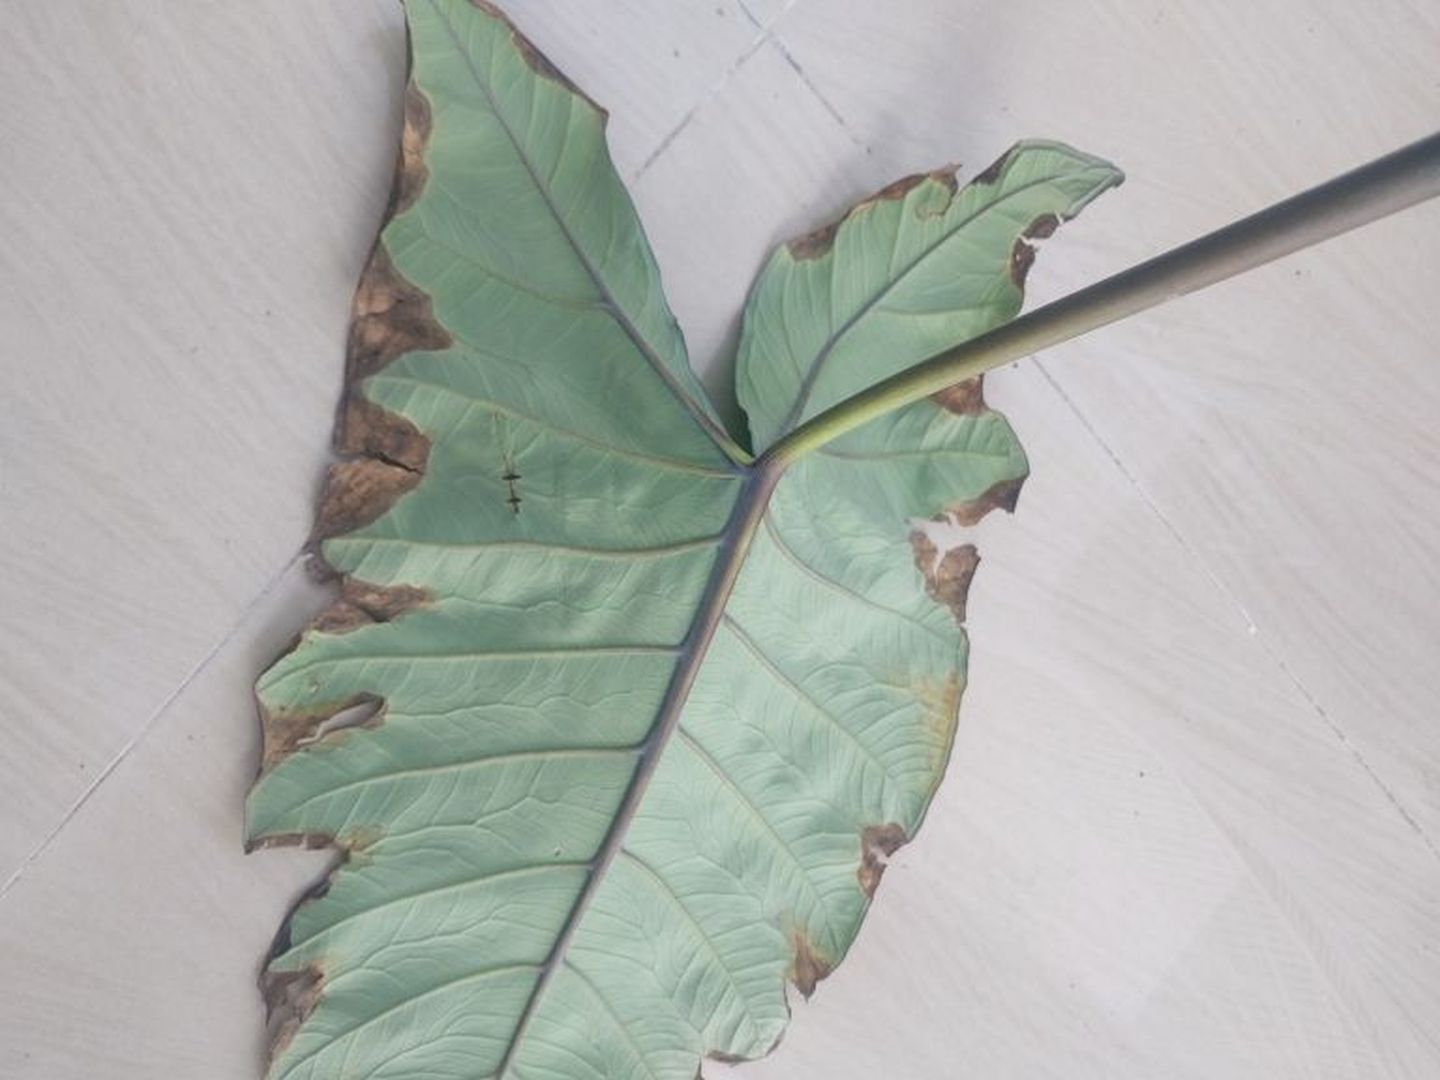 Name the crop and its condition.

taro, leaf blight
